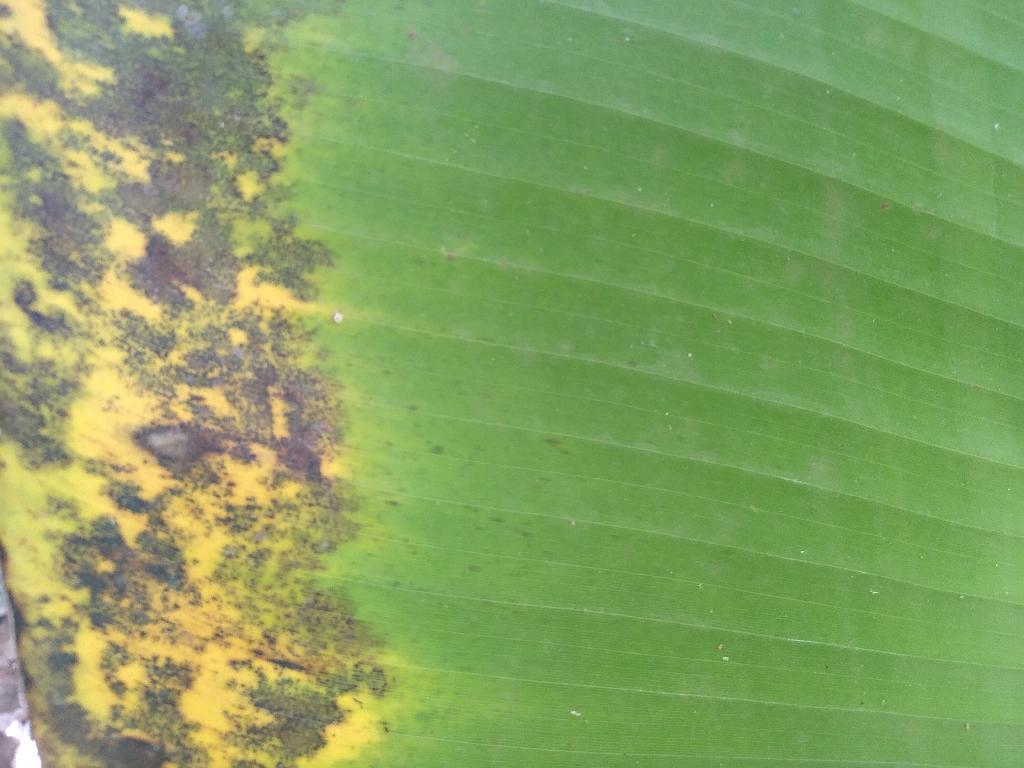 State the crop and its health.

banana, black sigatoka
